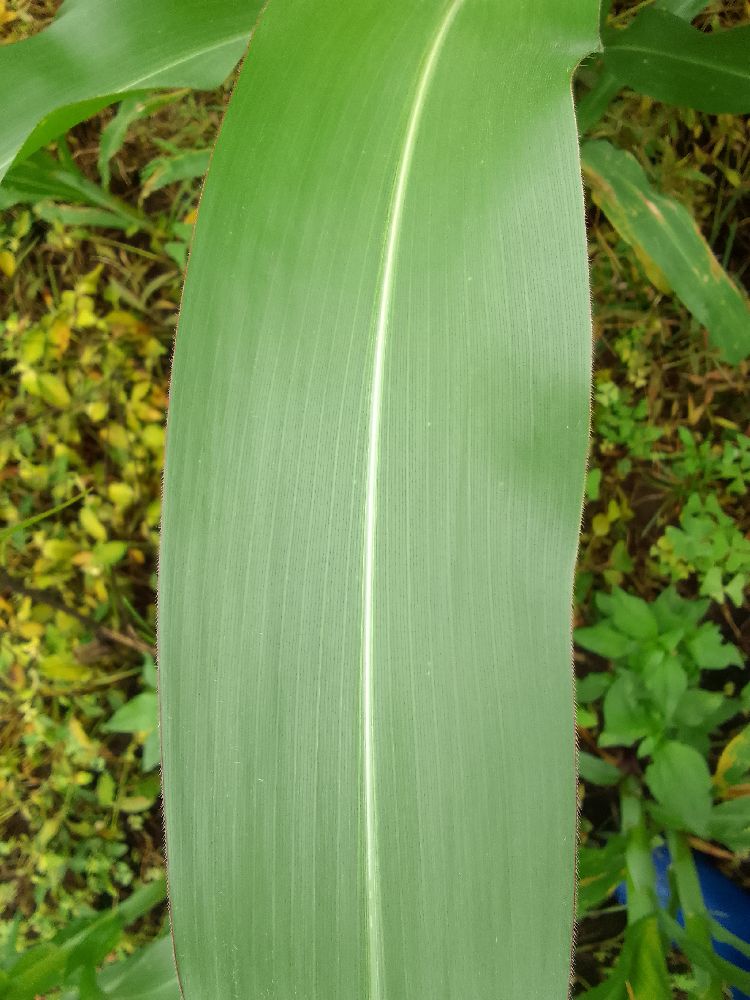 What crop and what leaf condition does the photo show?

maize, healthy
